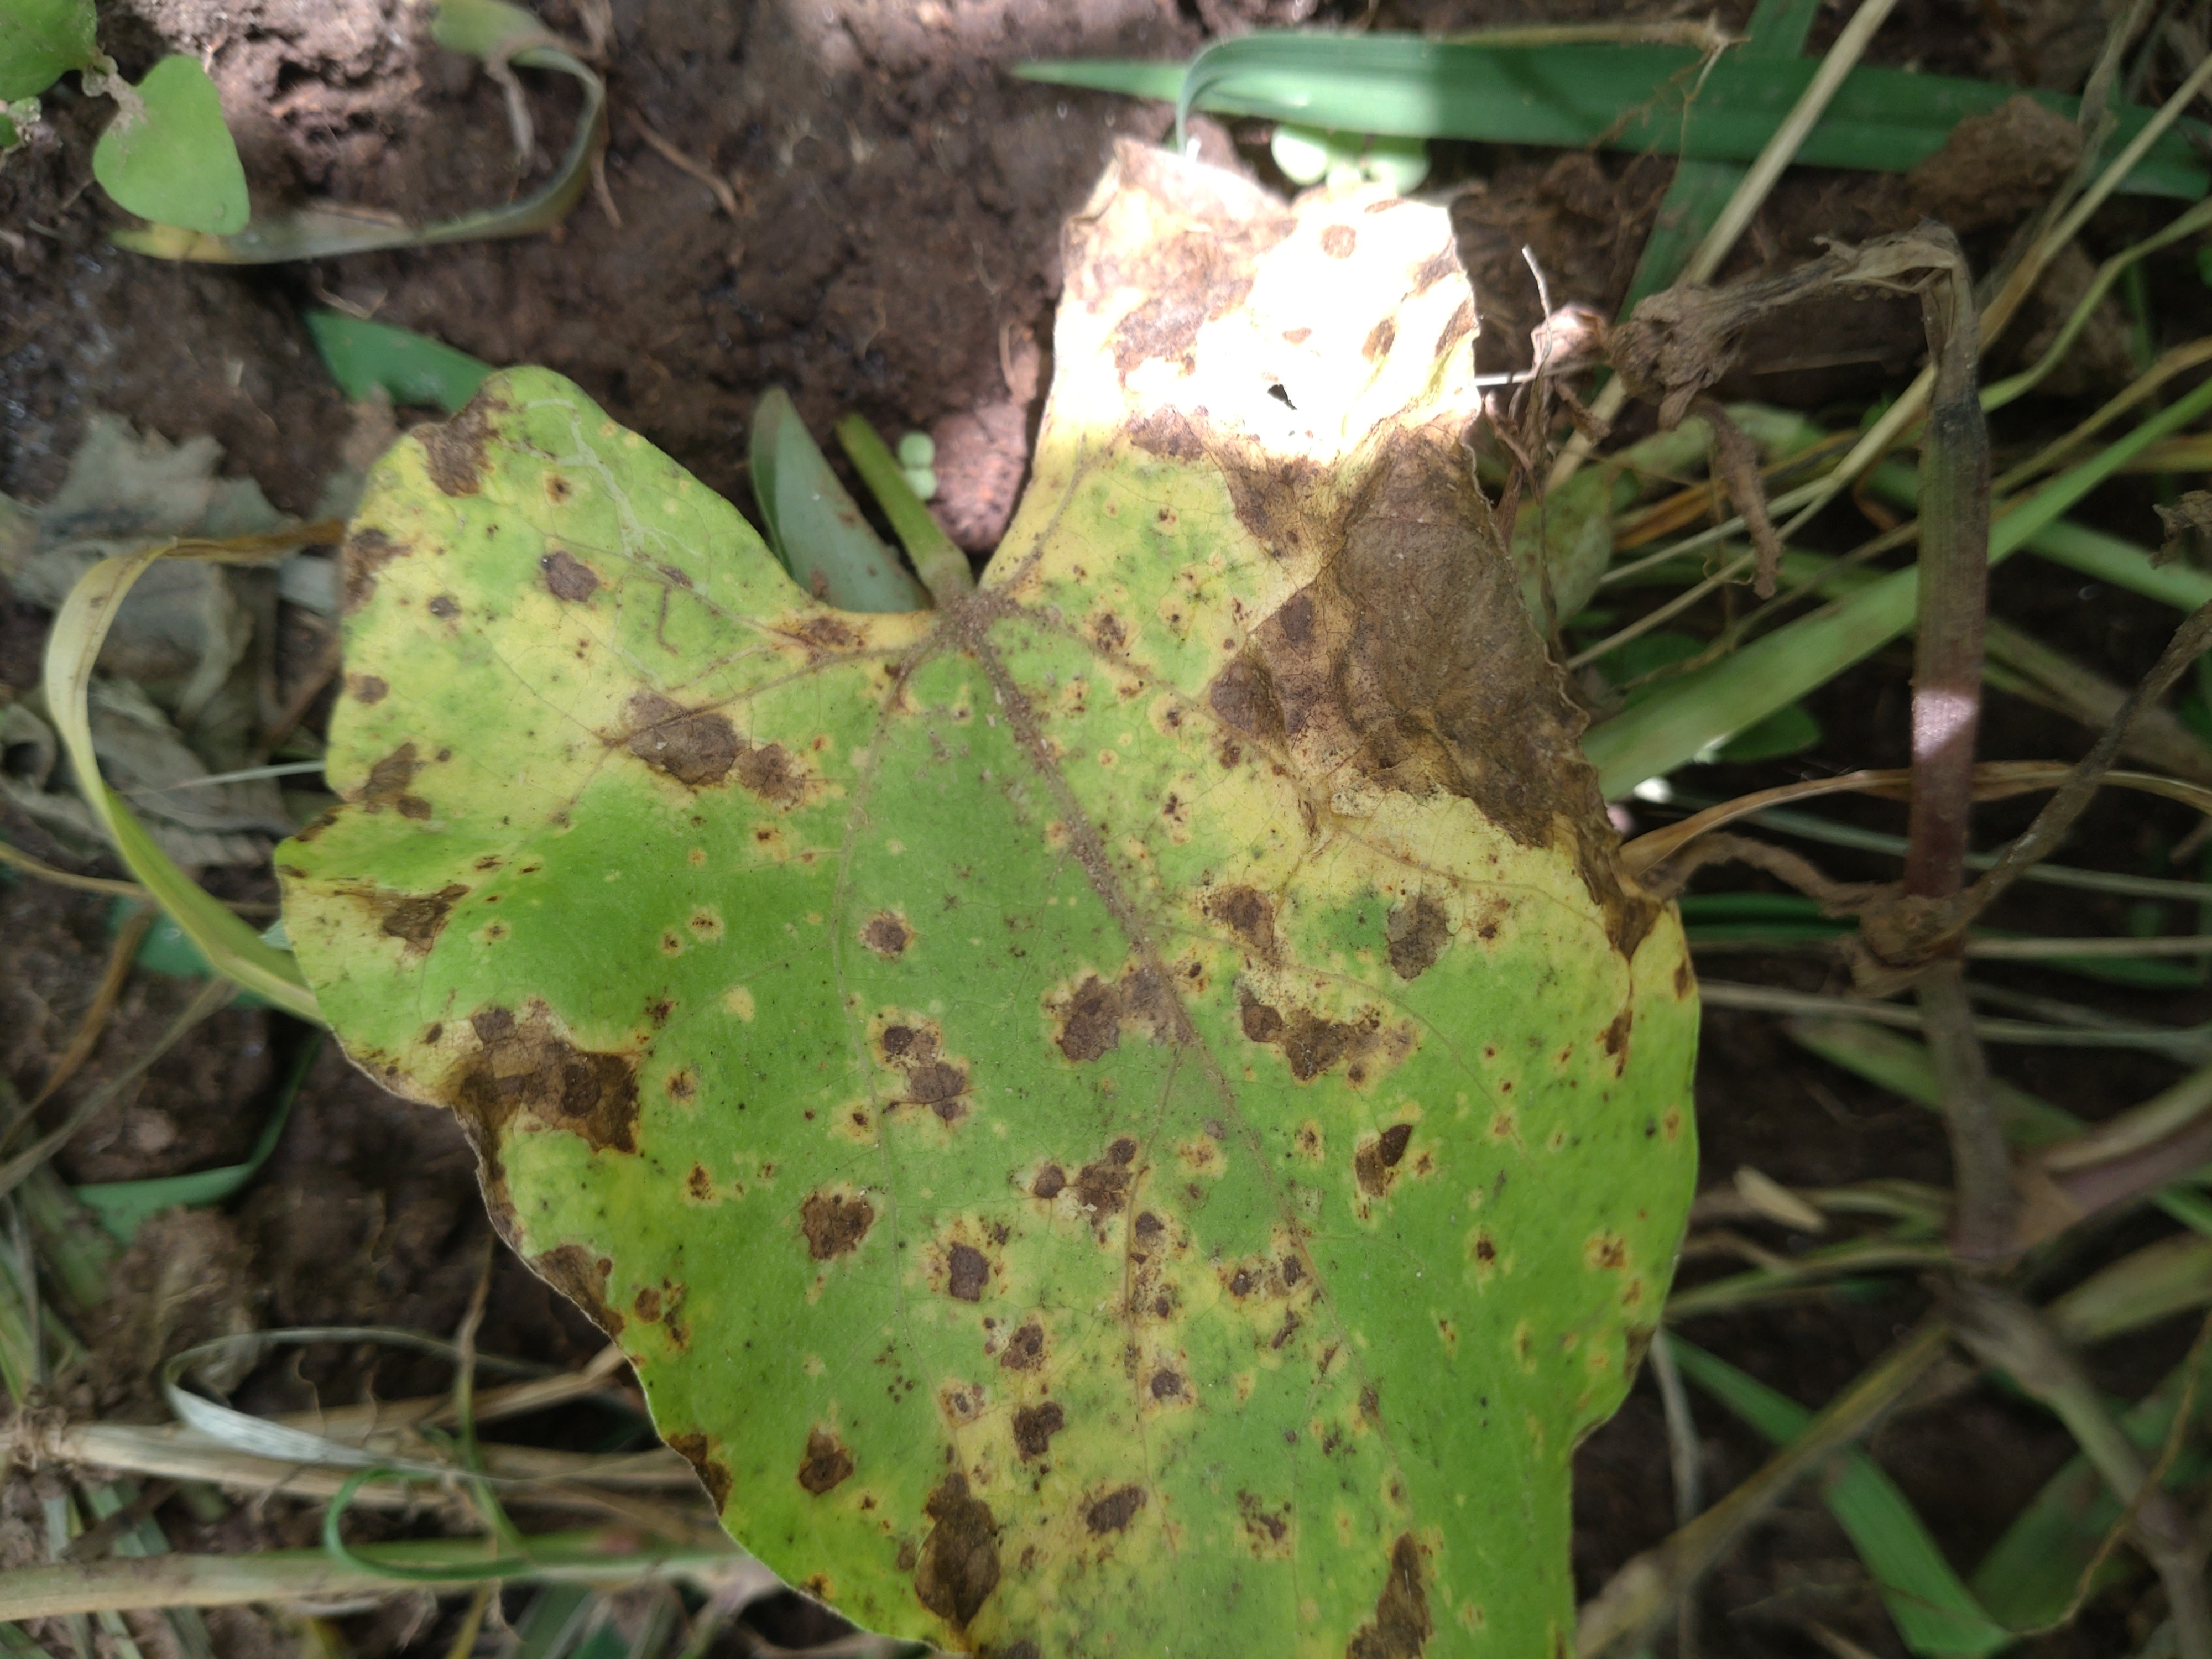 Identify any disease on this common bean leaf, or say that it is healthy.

rust
